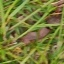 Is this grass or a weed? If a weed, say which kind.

grass
